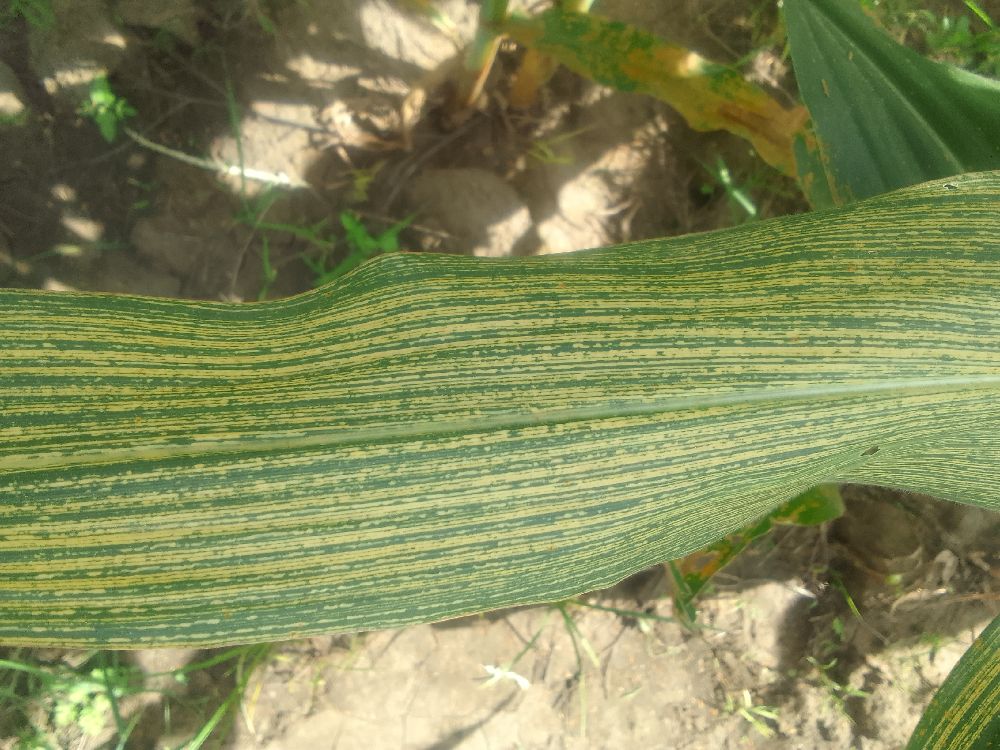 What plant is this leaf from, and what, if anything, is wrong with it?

maize, maize streak virus
